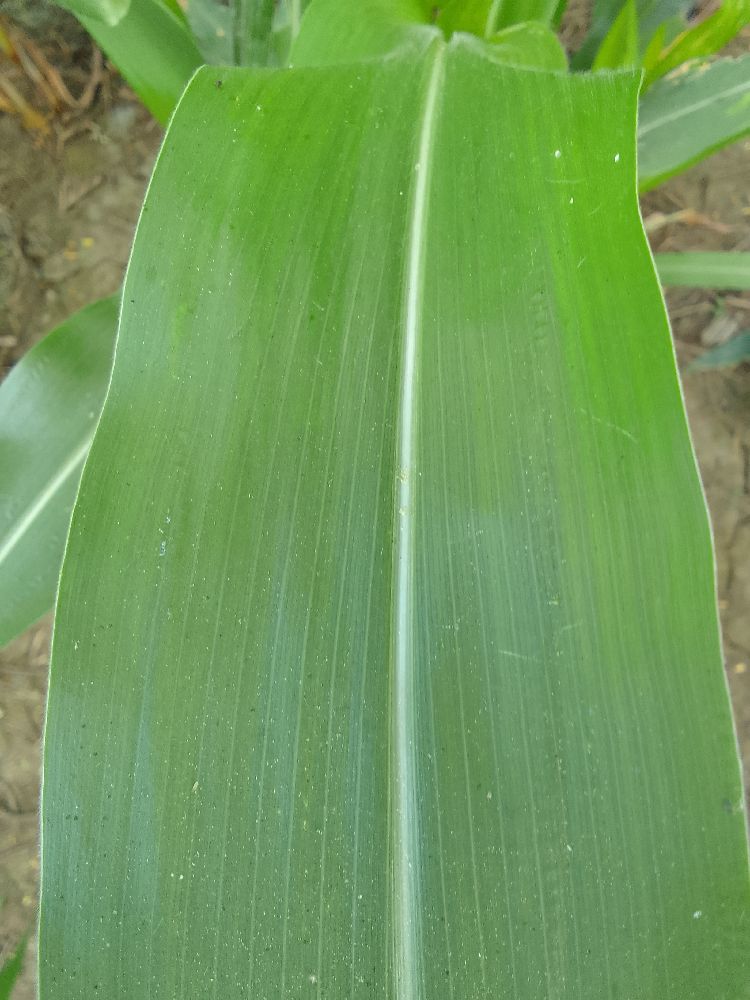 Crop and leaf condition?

maize, healthy
